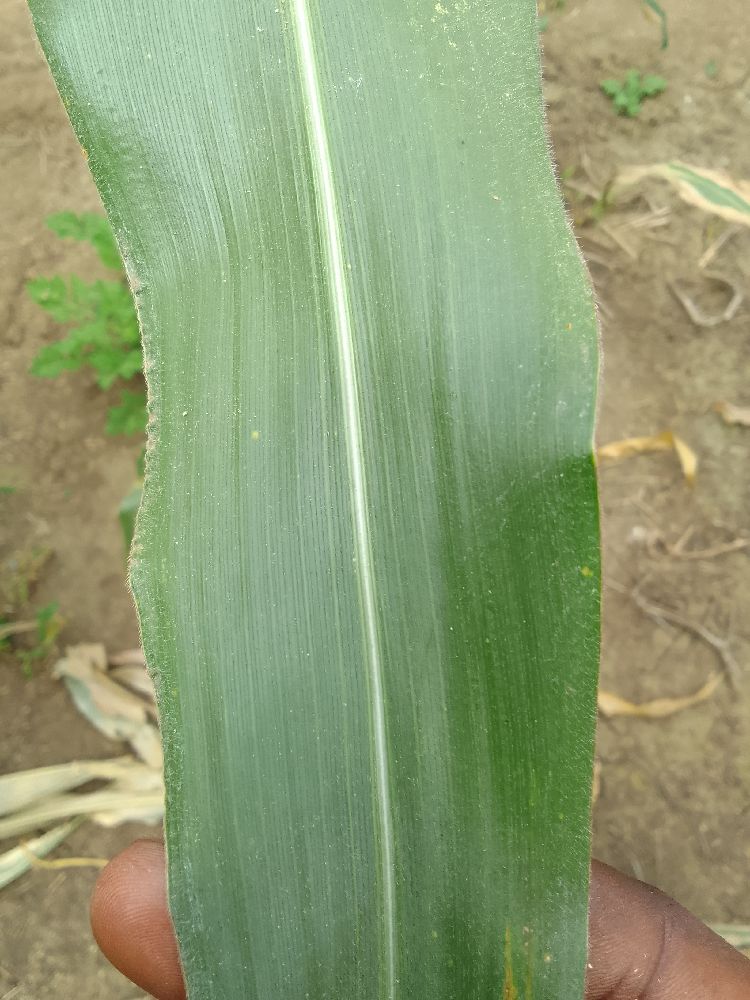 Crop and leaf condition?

maize, healthy
